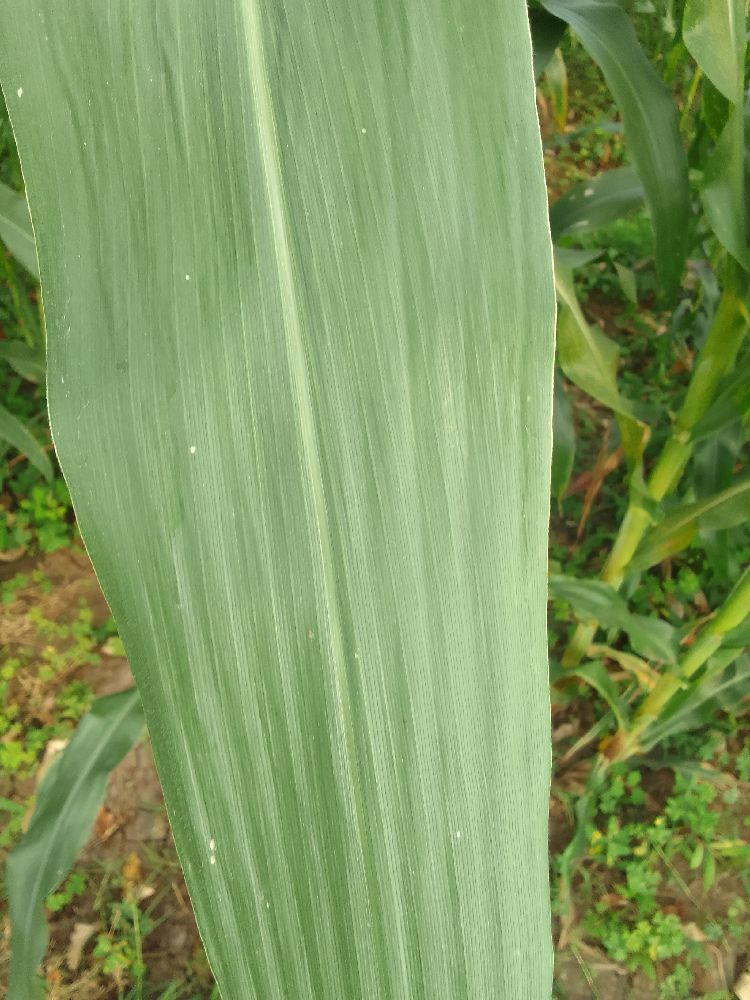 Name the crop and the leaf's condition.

maize, healthy
